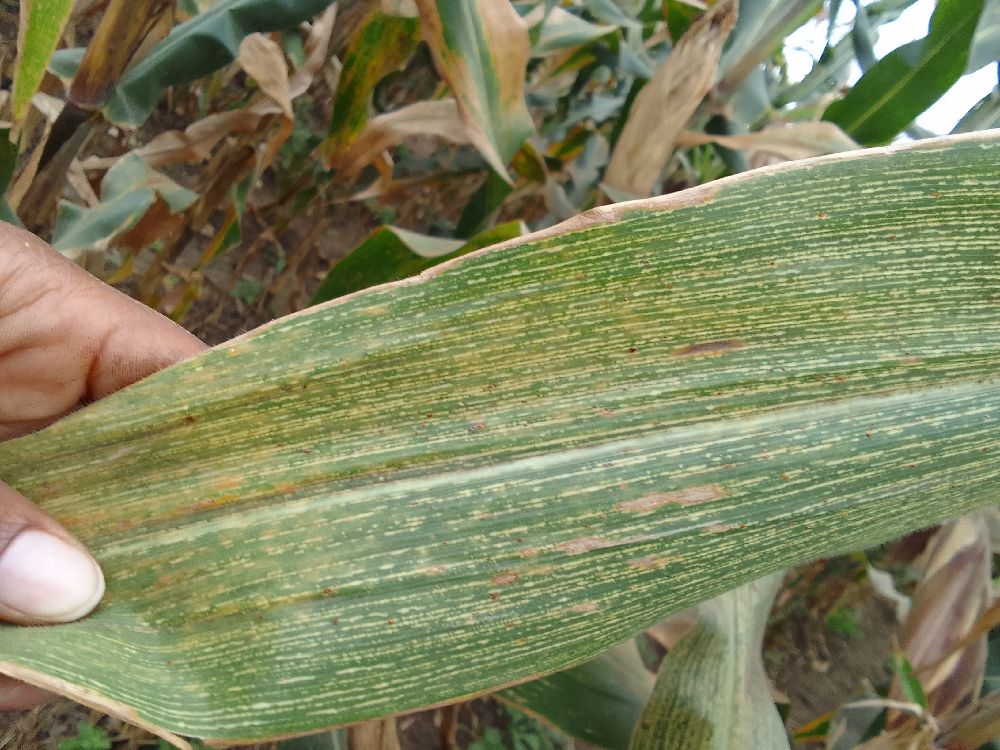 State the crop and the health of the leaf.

maize, maize streak virus
